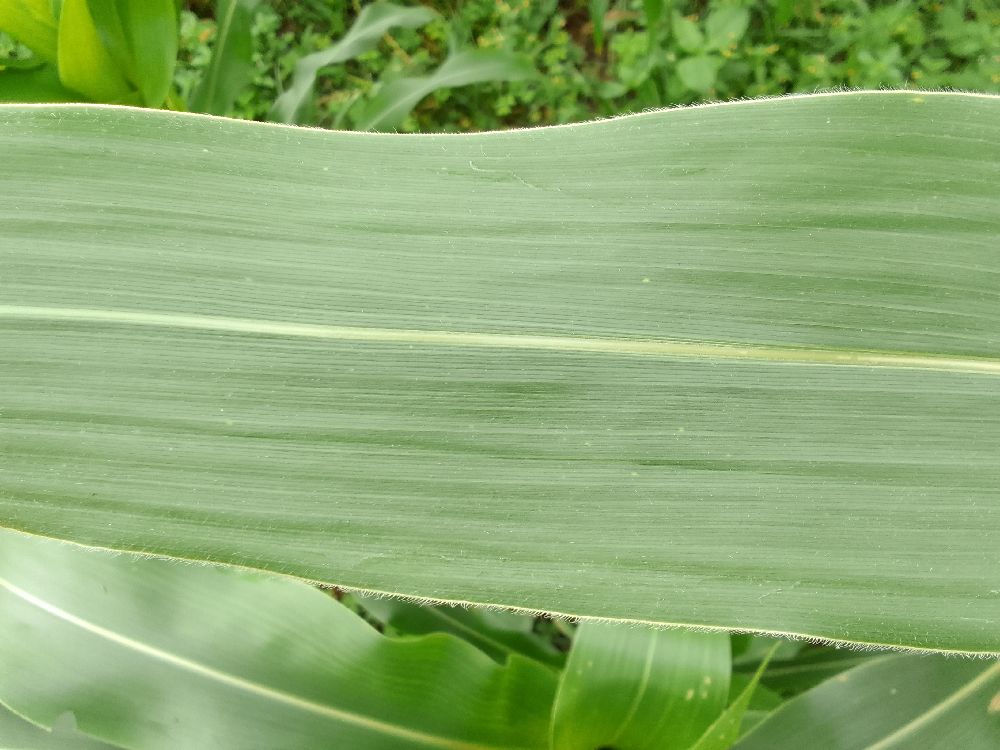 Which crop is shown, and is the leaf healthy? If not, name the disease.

maize, healthy
